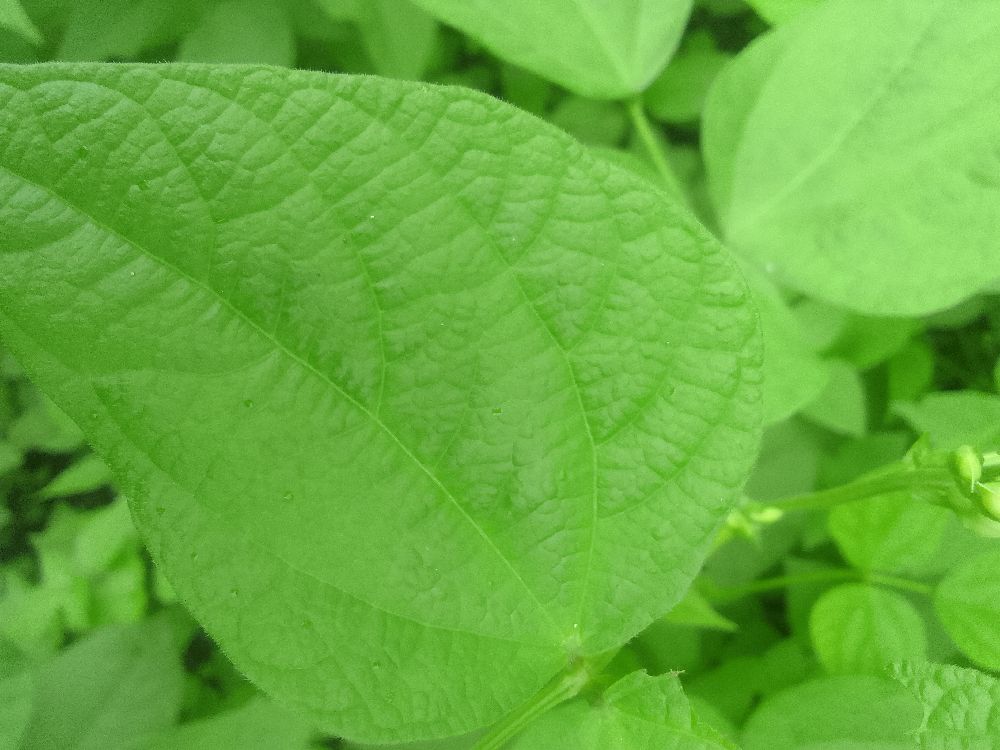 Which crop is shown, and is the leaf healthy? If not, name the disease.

common bean, healthy
